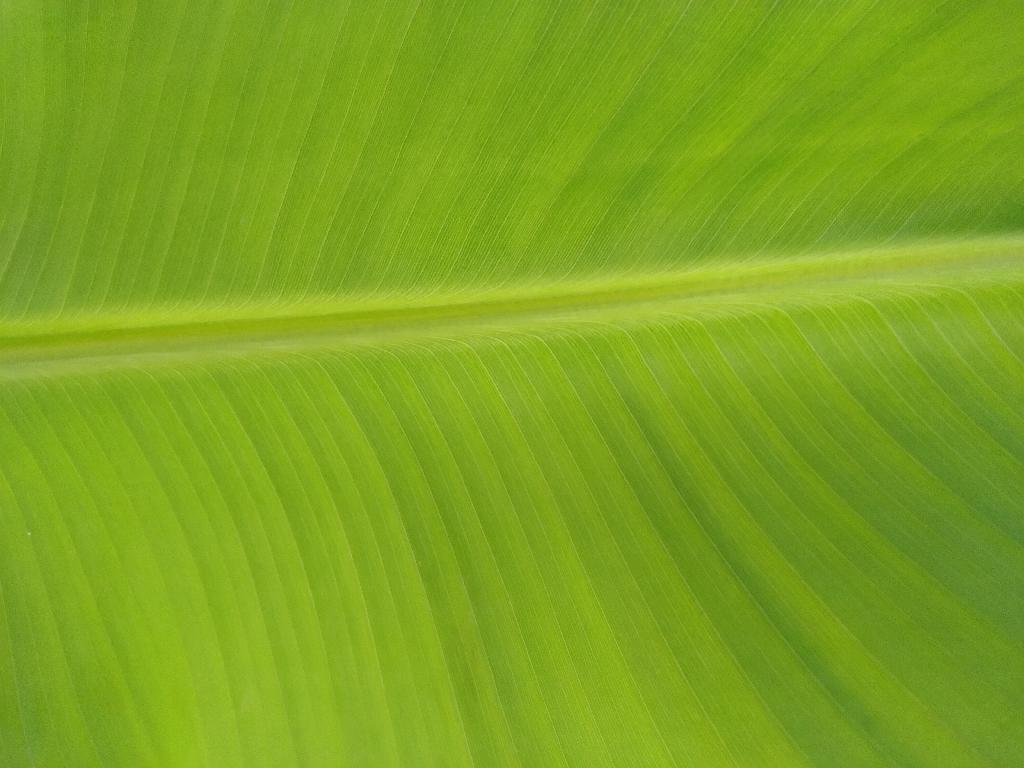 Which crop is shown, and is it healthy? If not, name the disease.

banana, healthy
